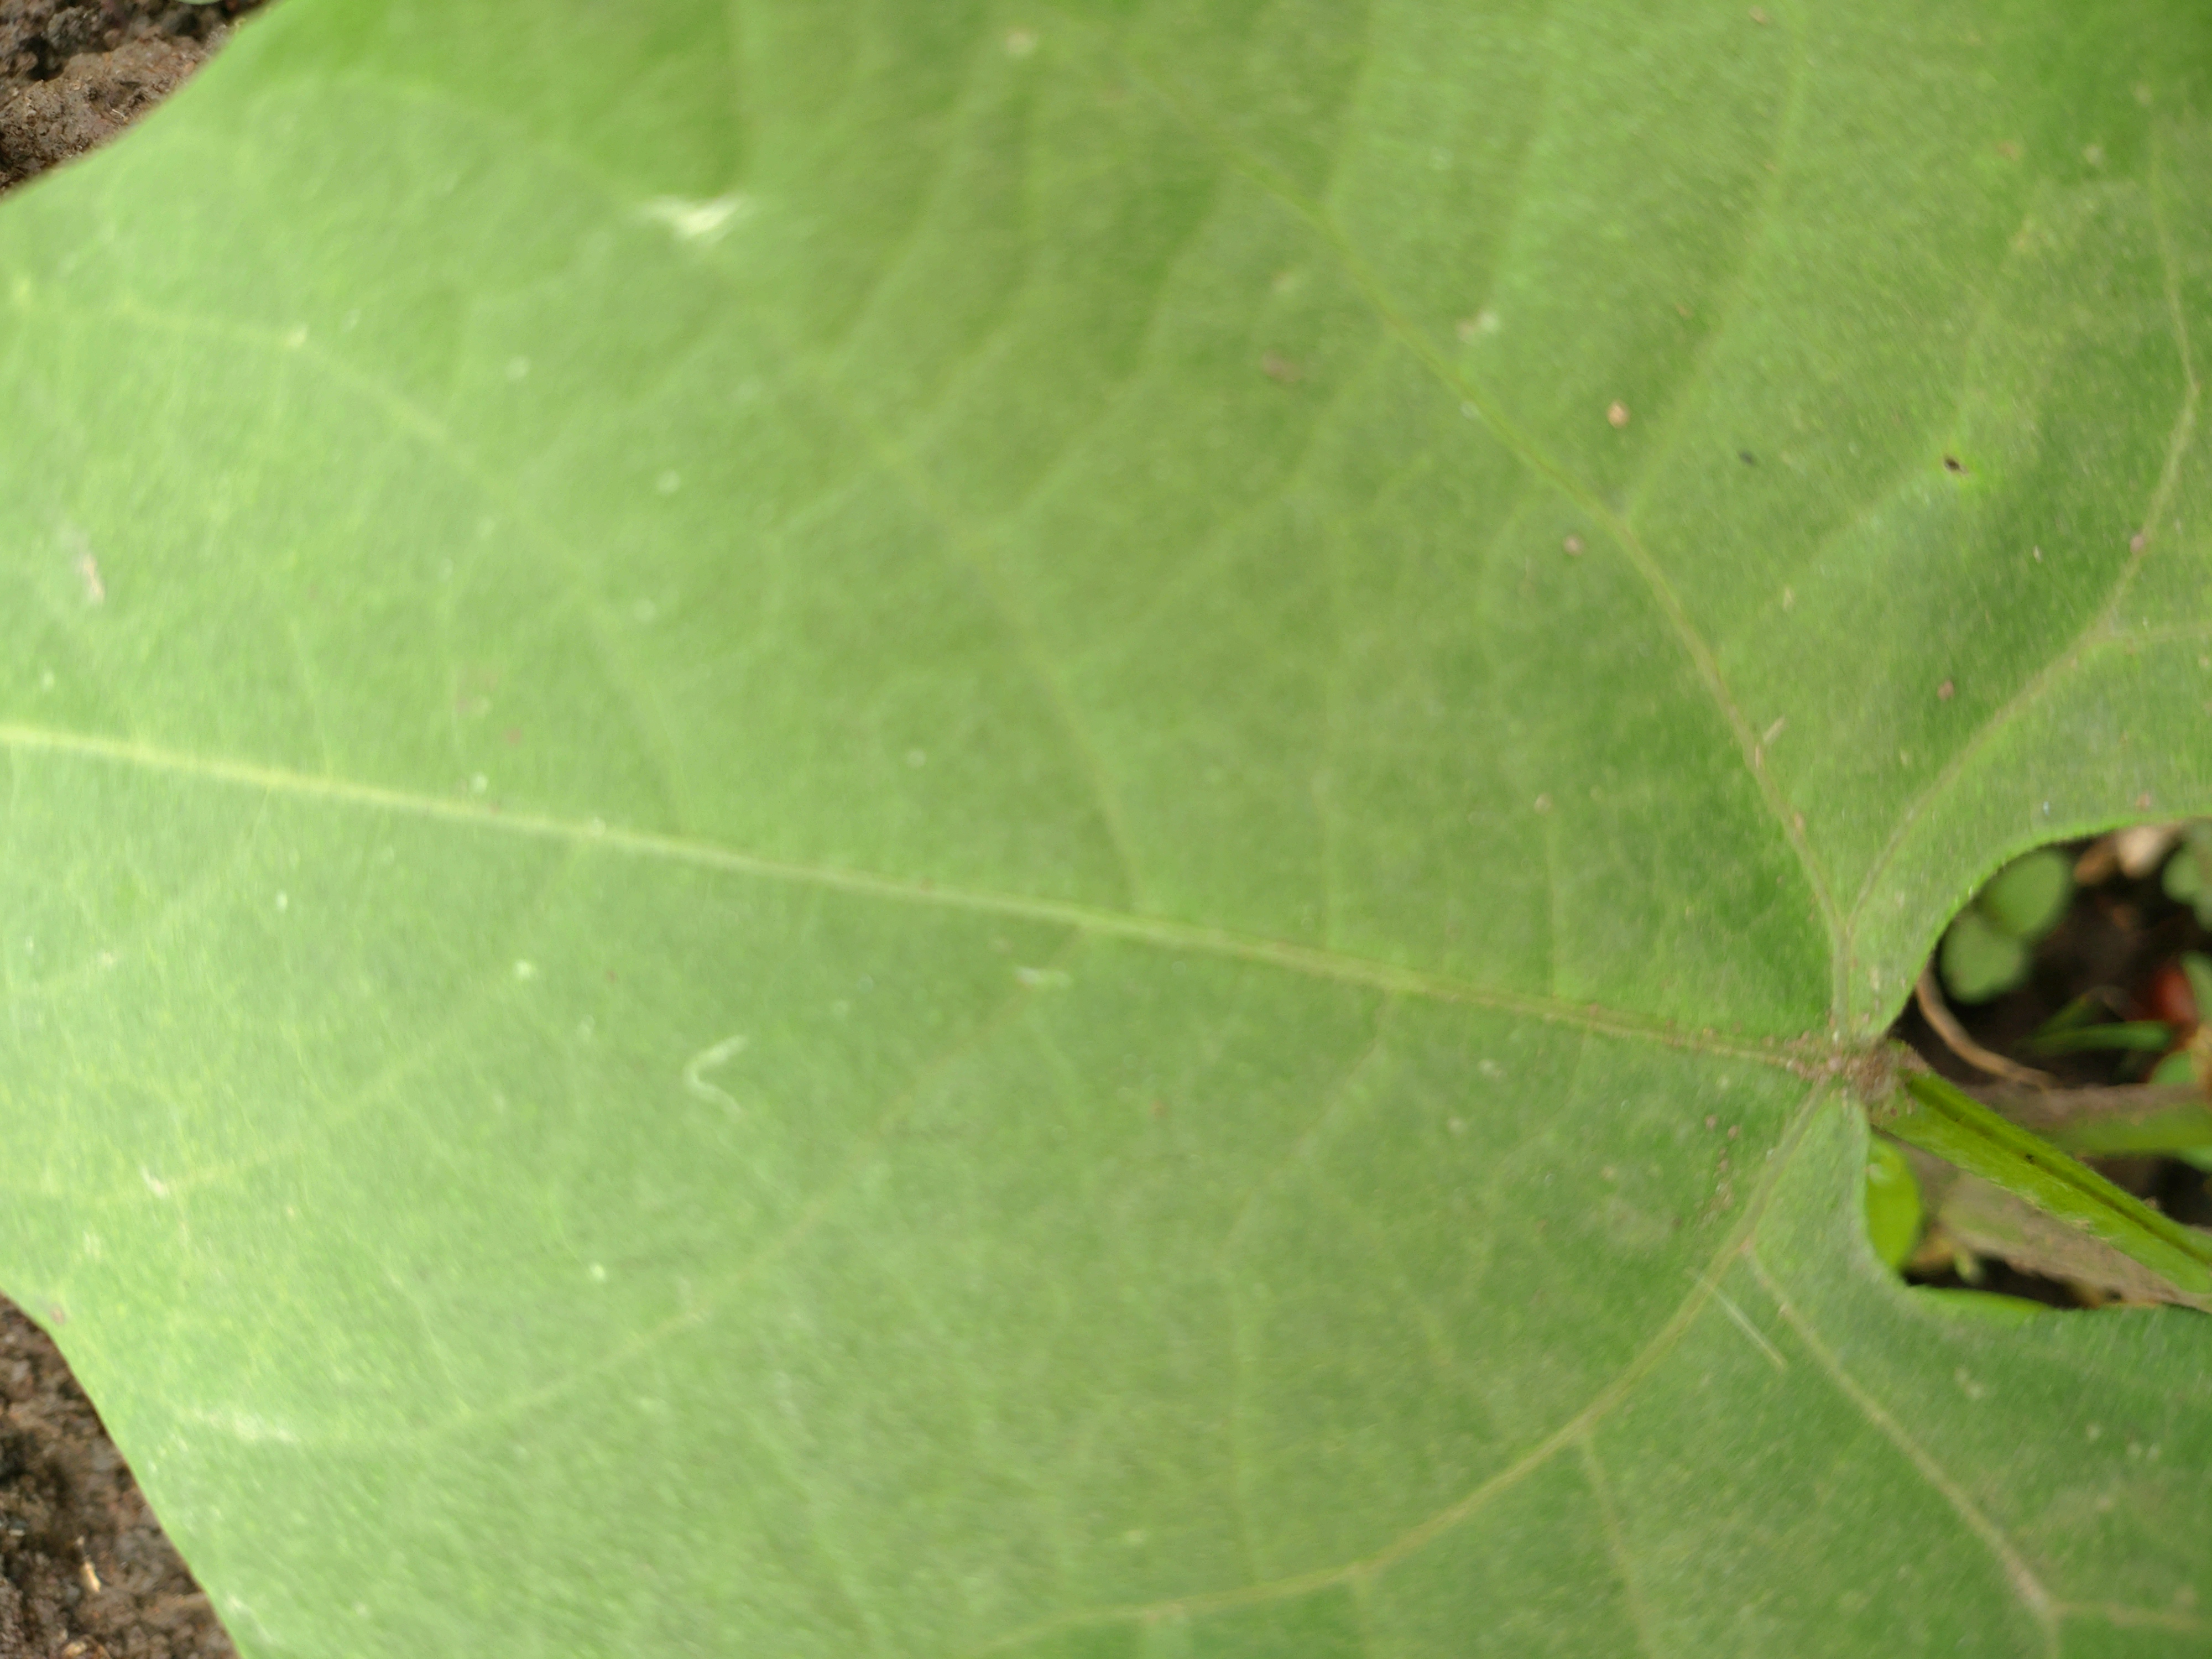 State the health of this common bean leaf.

healthy
